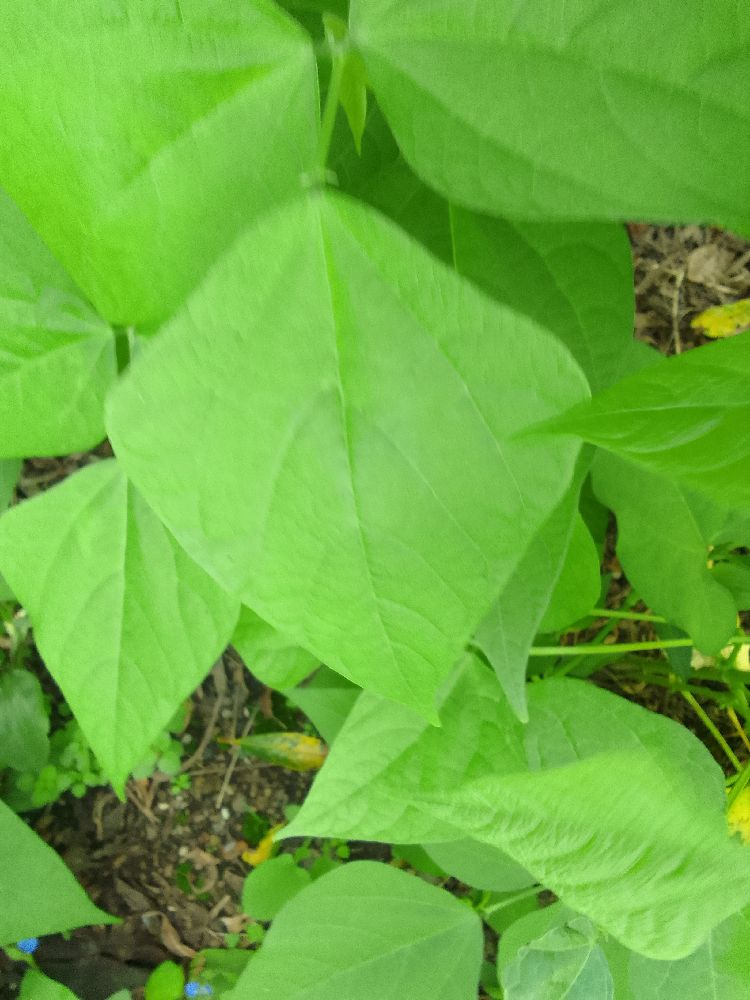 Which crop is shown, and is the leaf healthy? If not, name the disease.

common bean, healthy
